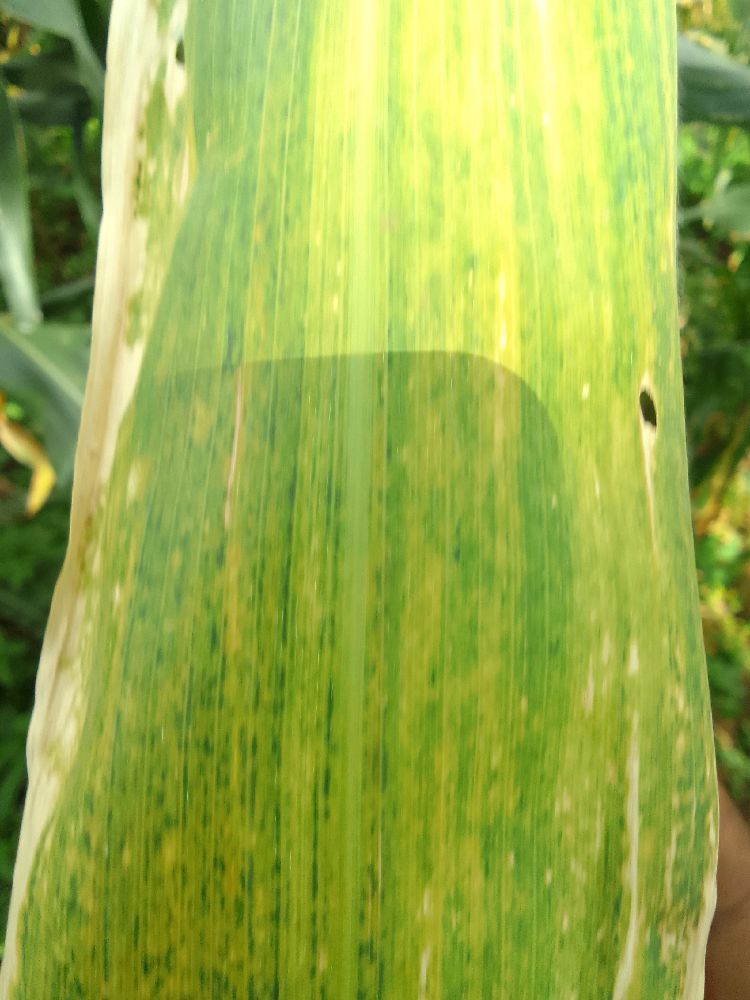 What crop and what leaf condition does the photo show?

maize, maize lethal necrosis
